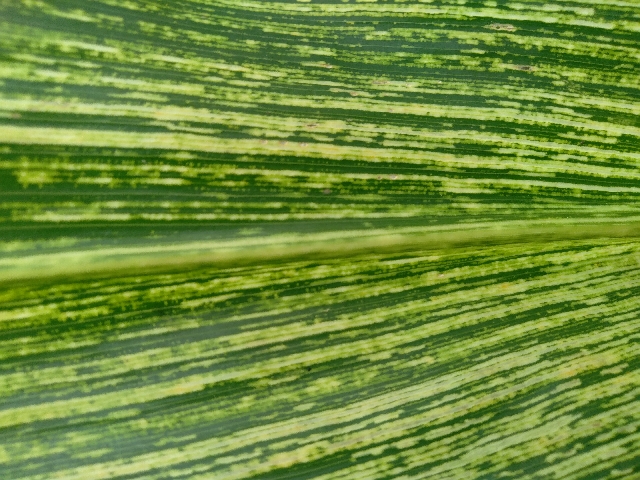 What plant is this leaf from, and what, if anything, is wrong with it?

maize, maize streak virus
